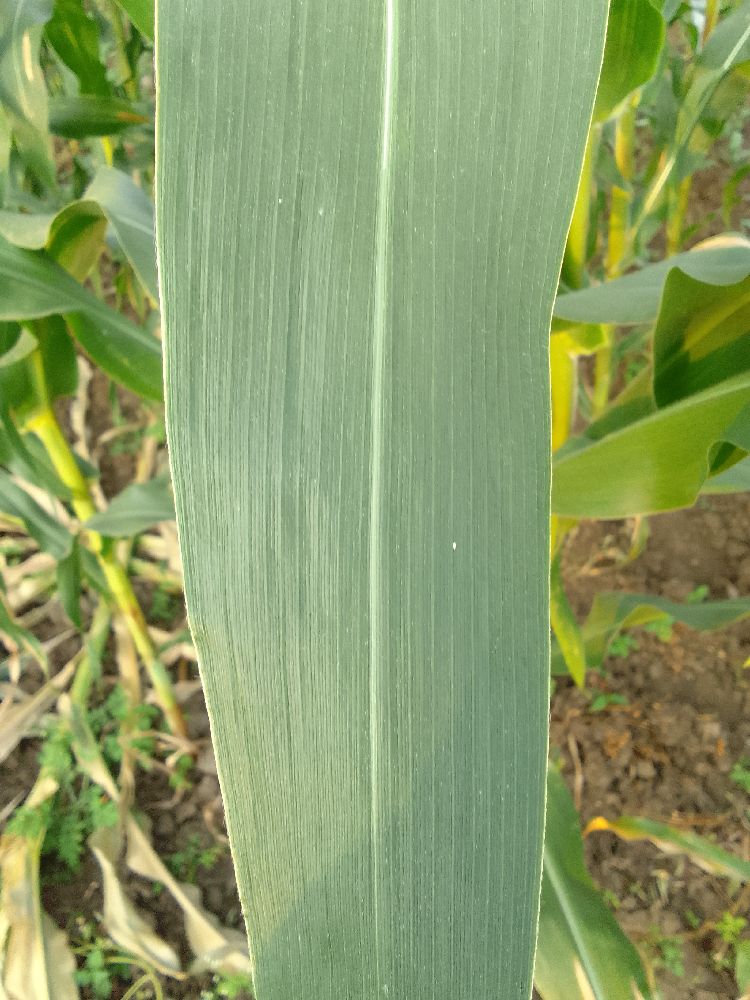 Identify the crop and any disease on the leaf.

maize, healthy
